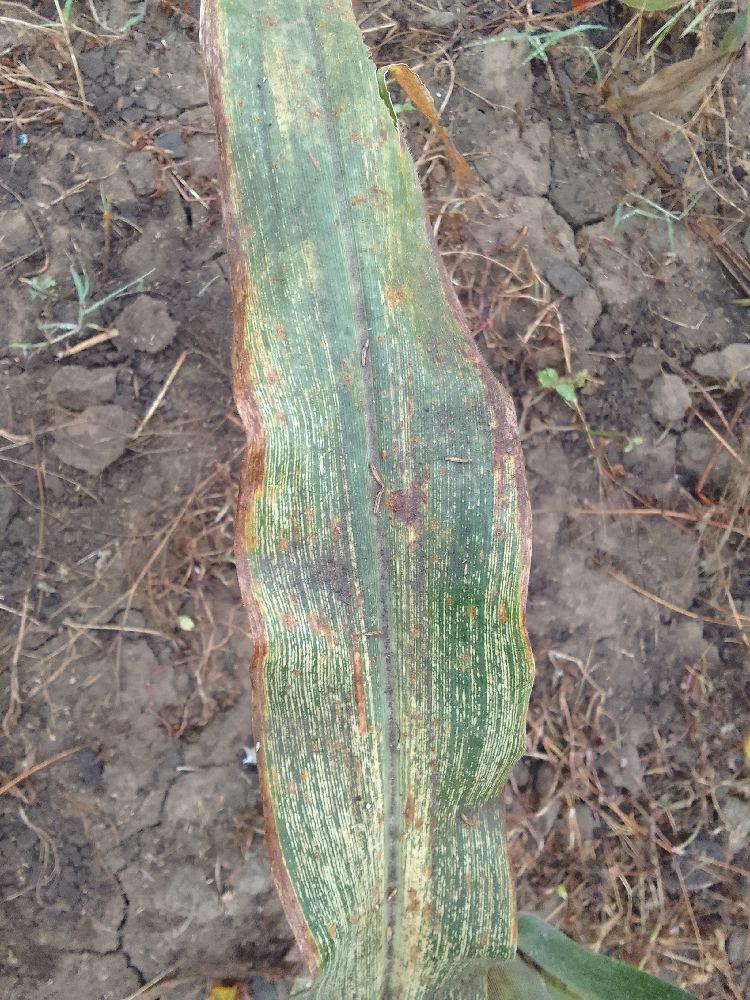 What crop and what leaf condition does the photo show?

maize, maize streak virus
